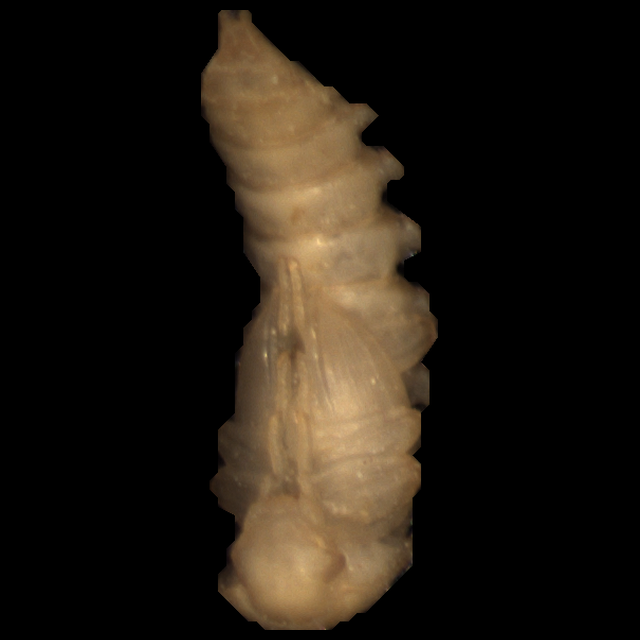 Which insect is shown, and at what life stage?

mealworm pupa
